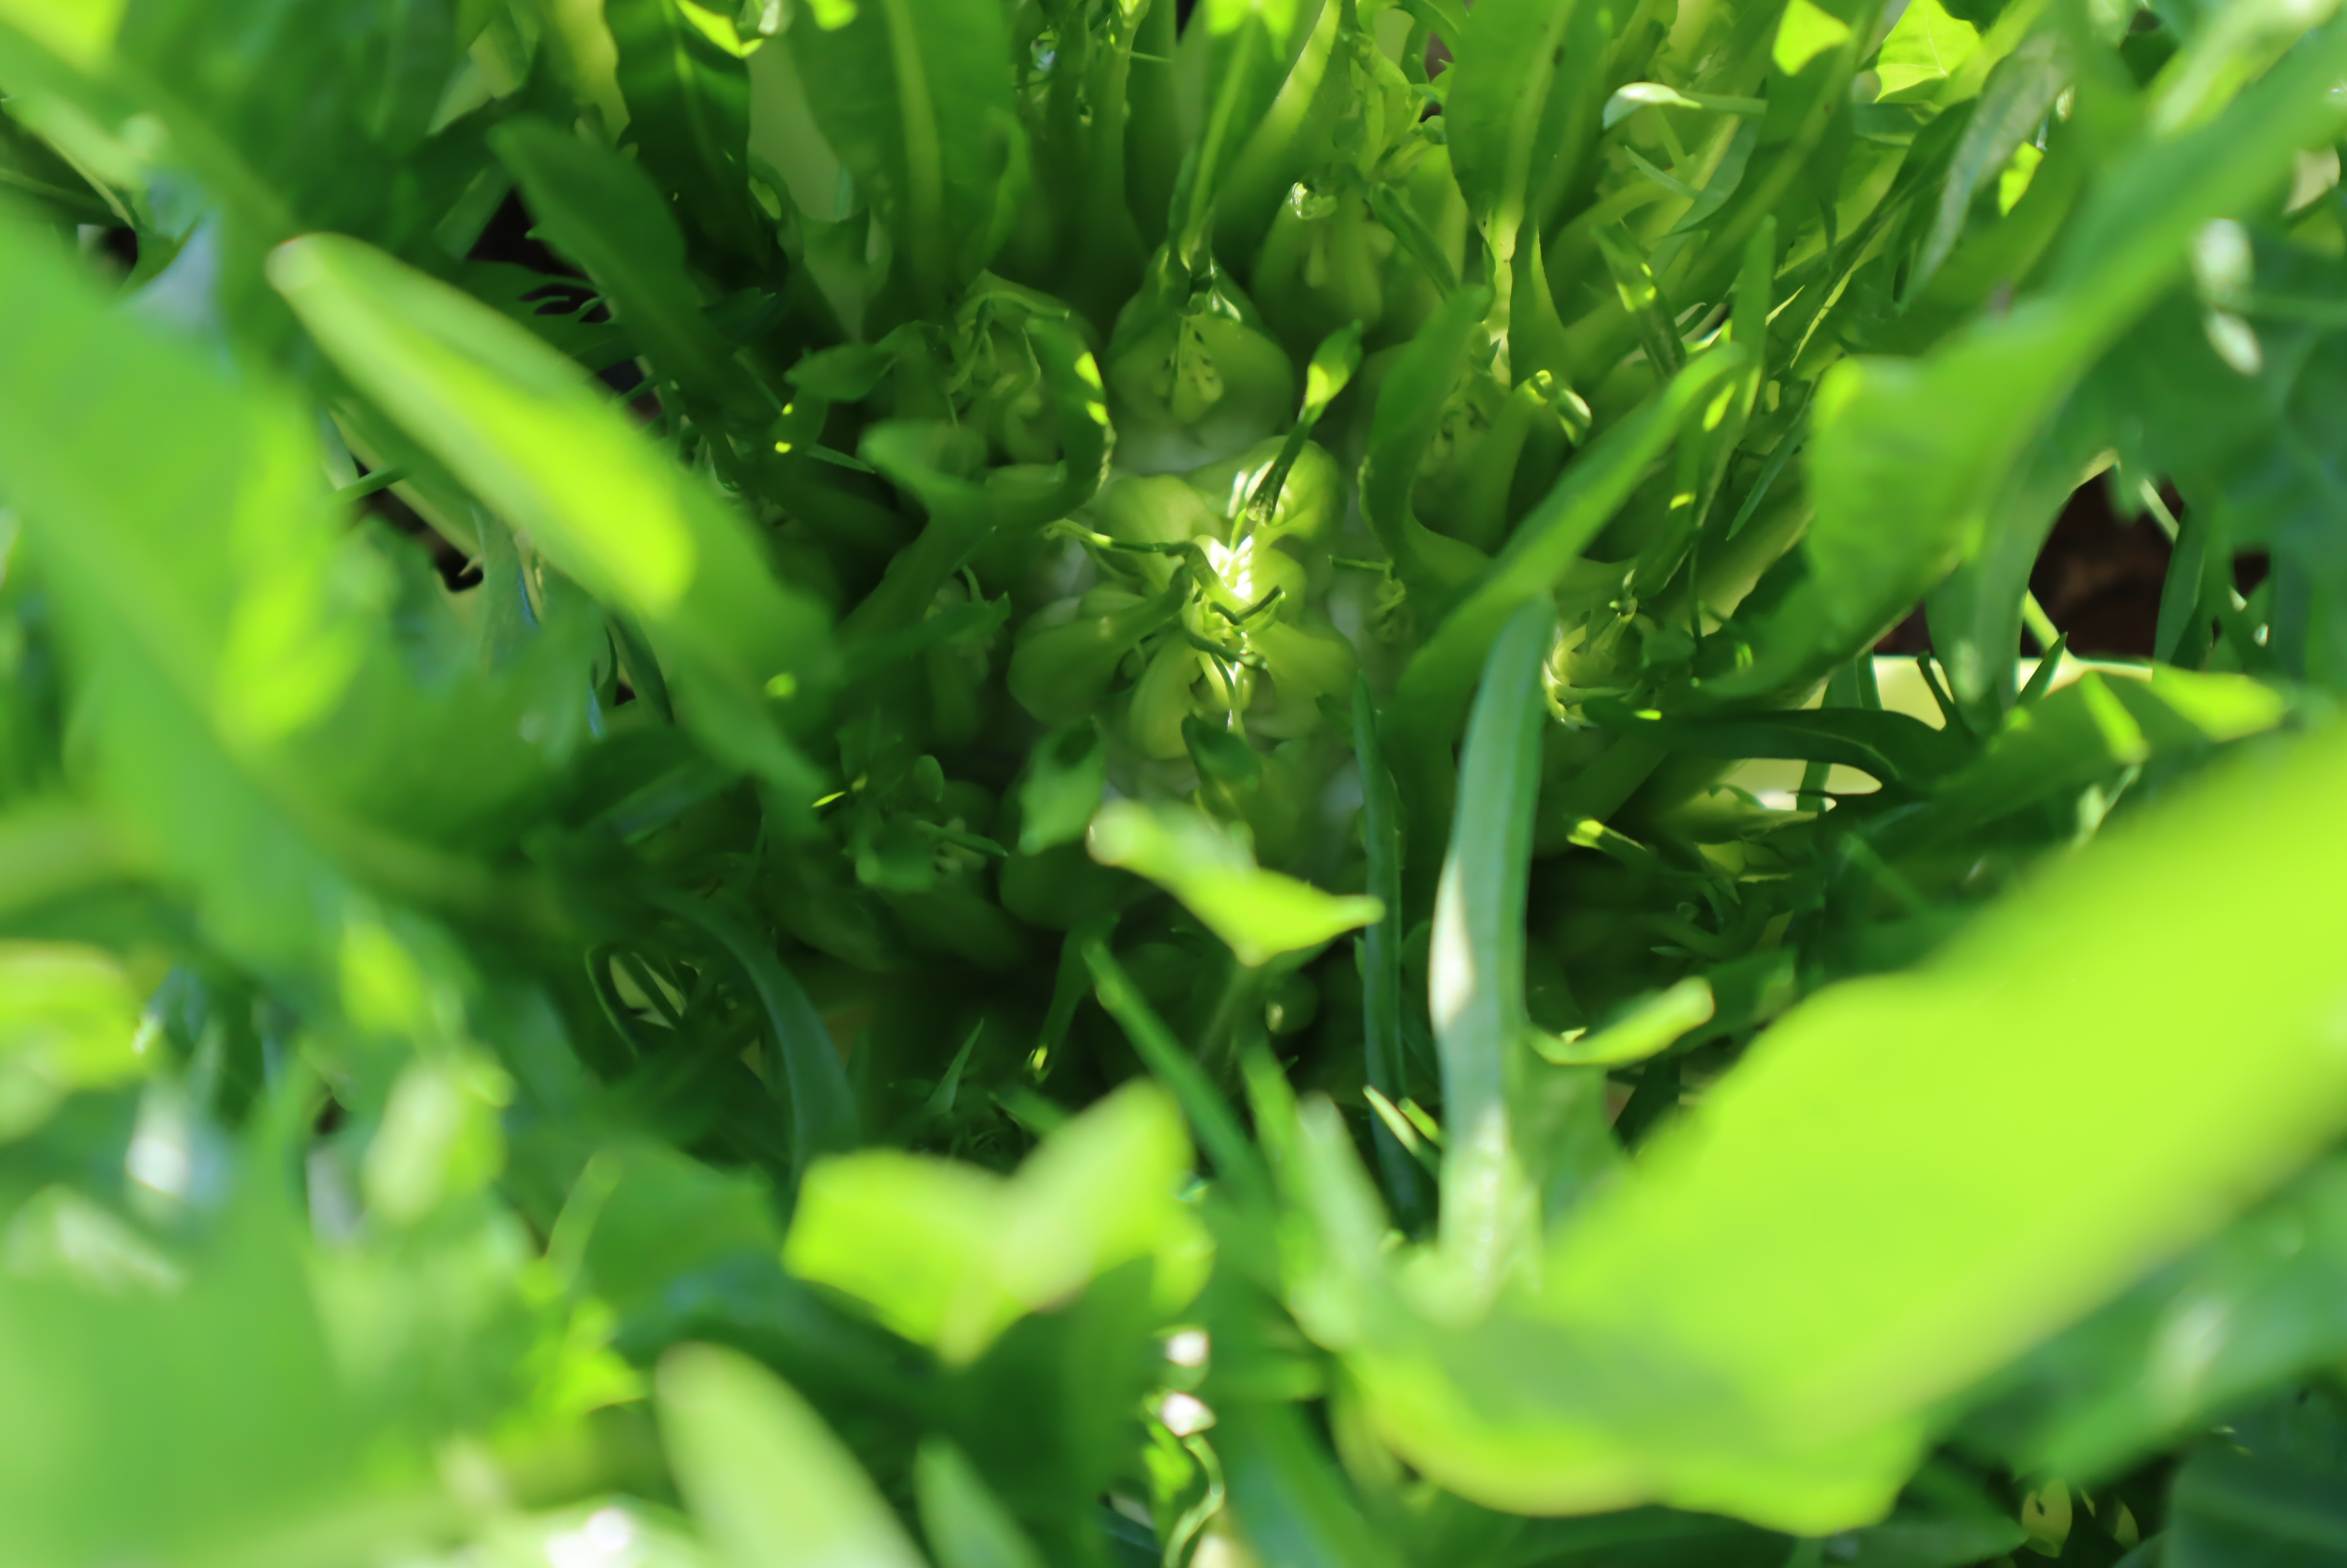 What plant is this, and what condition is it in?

chicory, healthy
